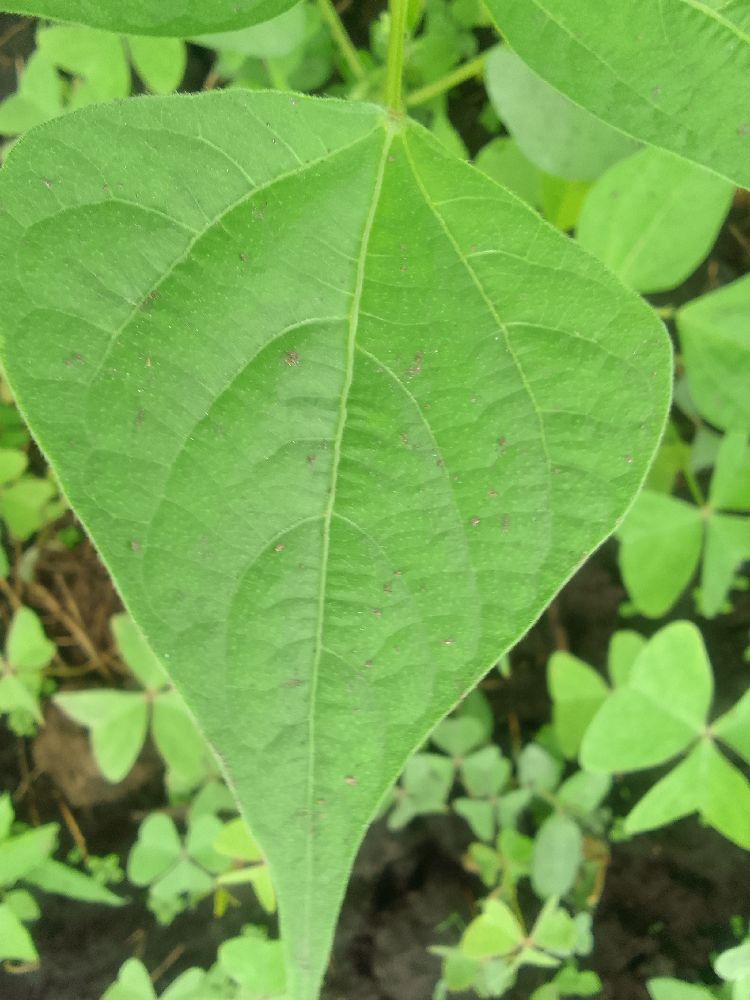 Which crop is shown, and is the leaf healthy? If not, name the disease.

common bean, healthy
